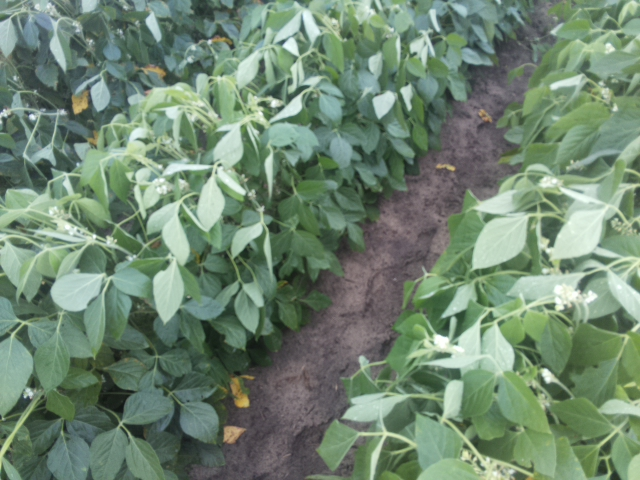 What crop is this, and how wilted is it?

soybean, moderate turgor loss in upper canopy
